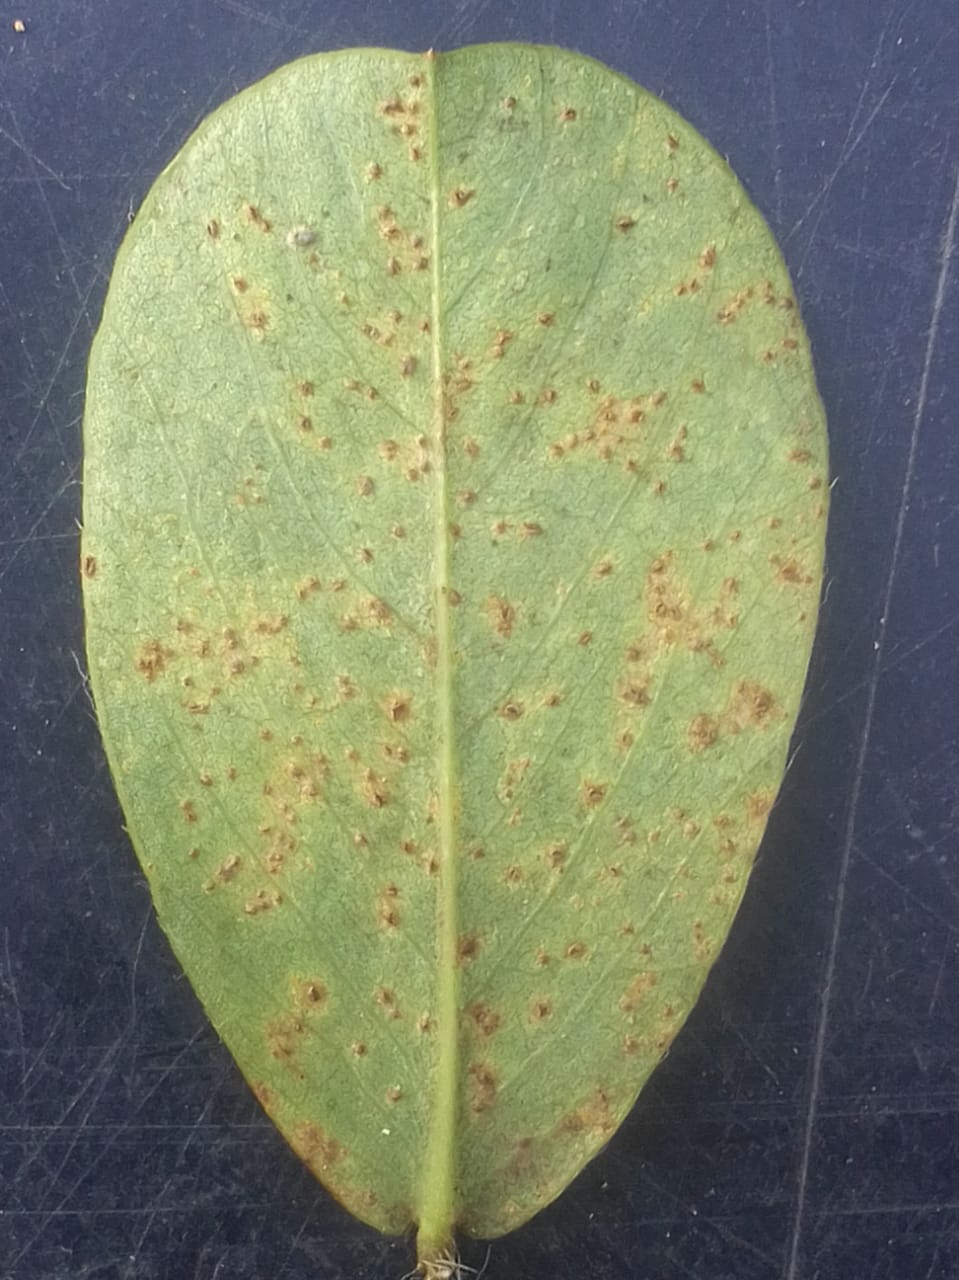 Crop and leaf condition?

peanut, puccinia arachidis
